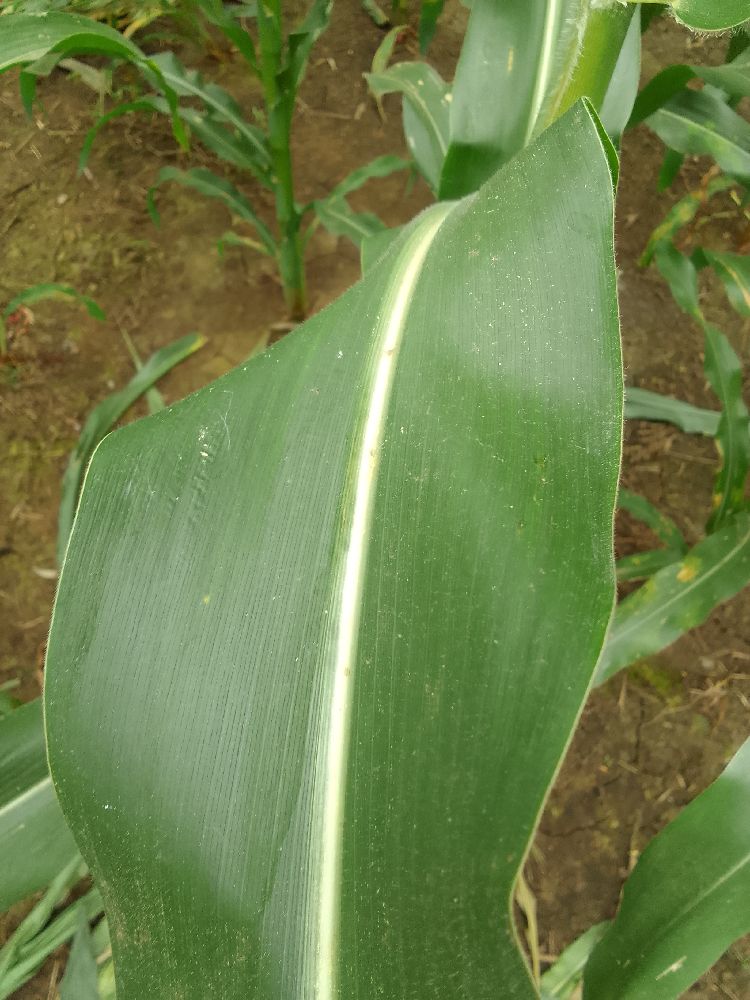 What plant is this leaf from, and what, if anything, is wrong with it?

maize, healthy
